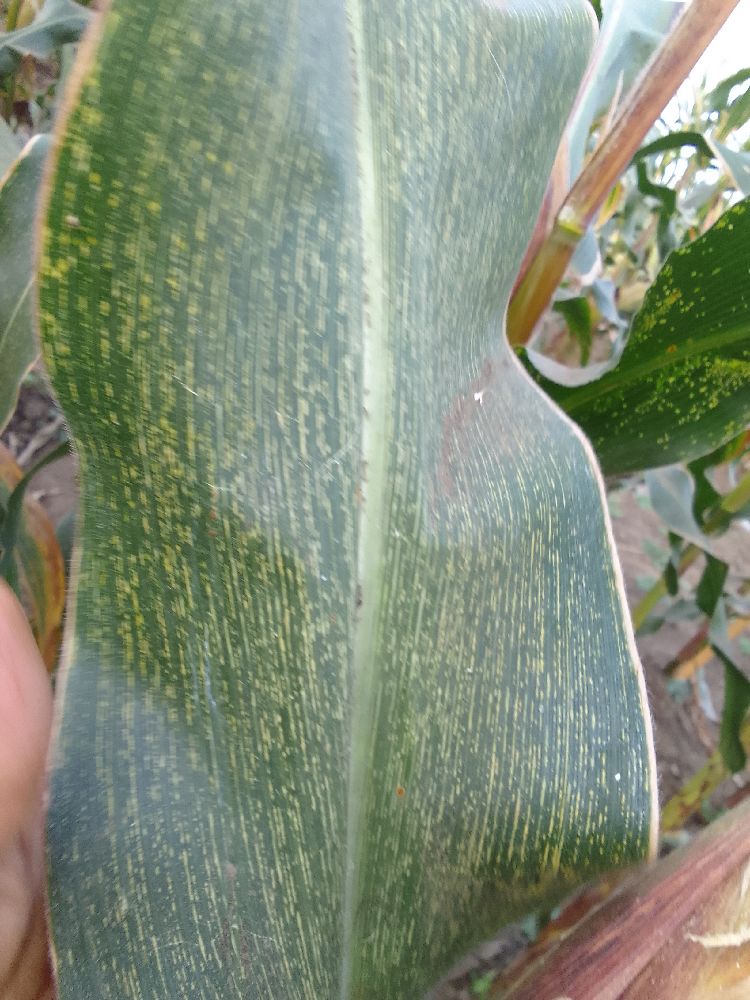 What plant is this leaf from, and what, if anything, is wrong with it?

maize, maize streak virus
